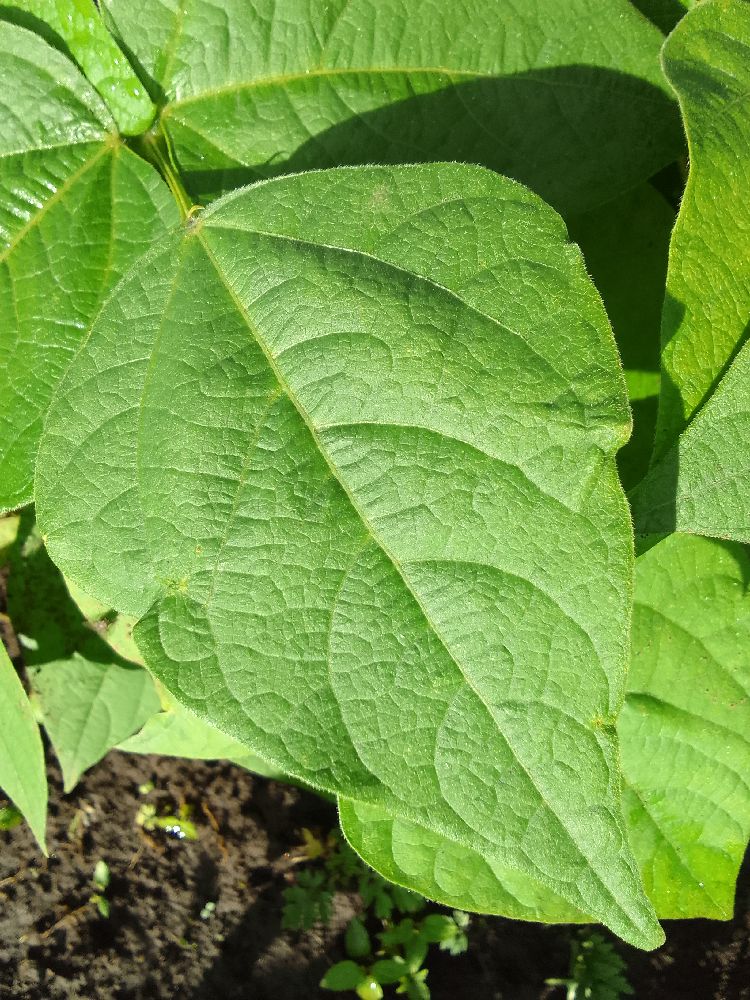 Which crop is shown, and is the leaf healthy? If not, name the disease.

common bean, healthy
